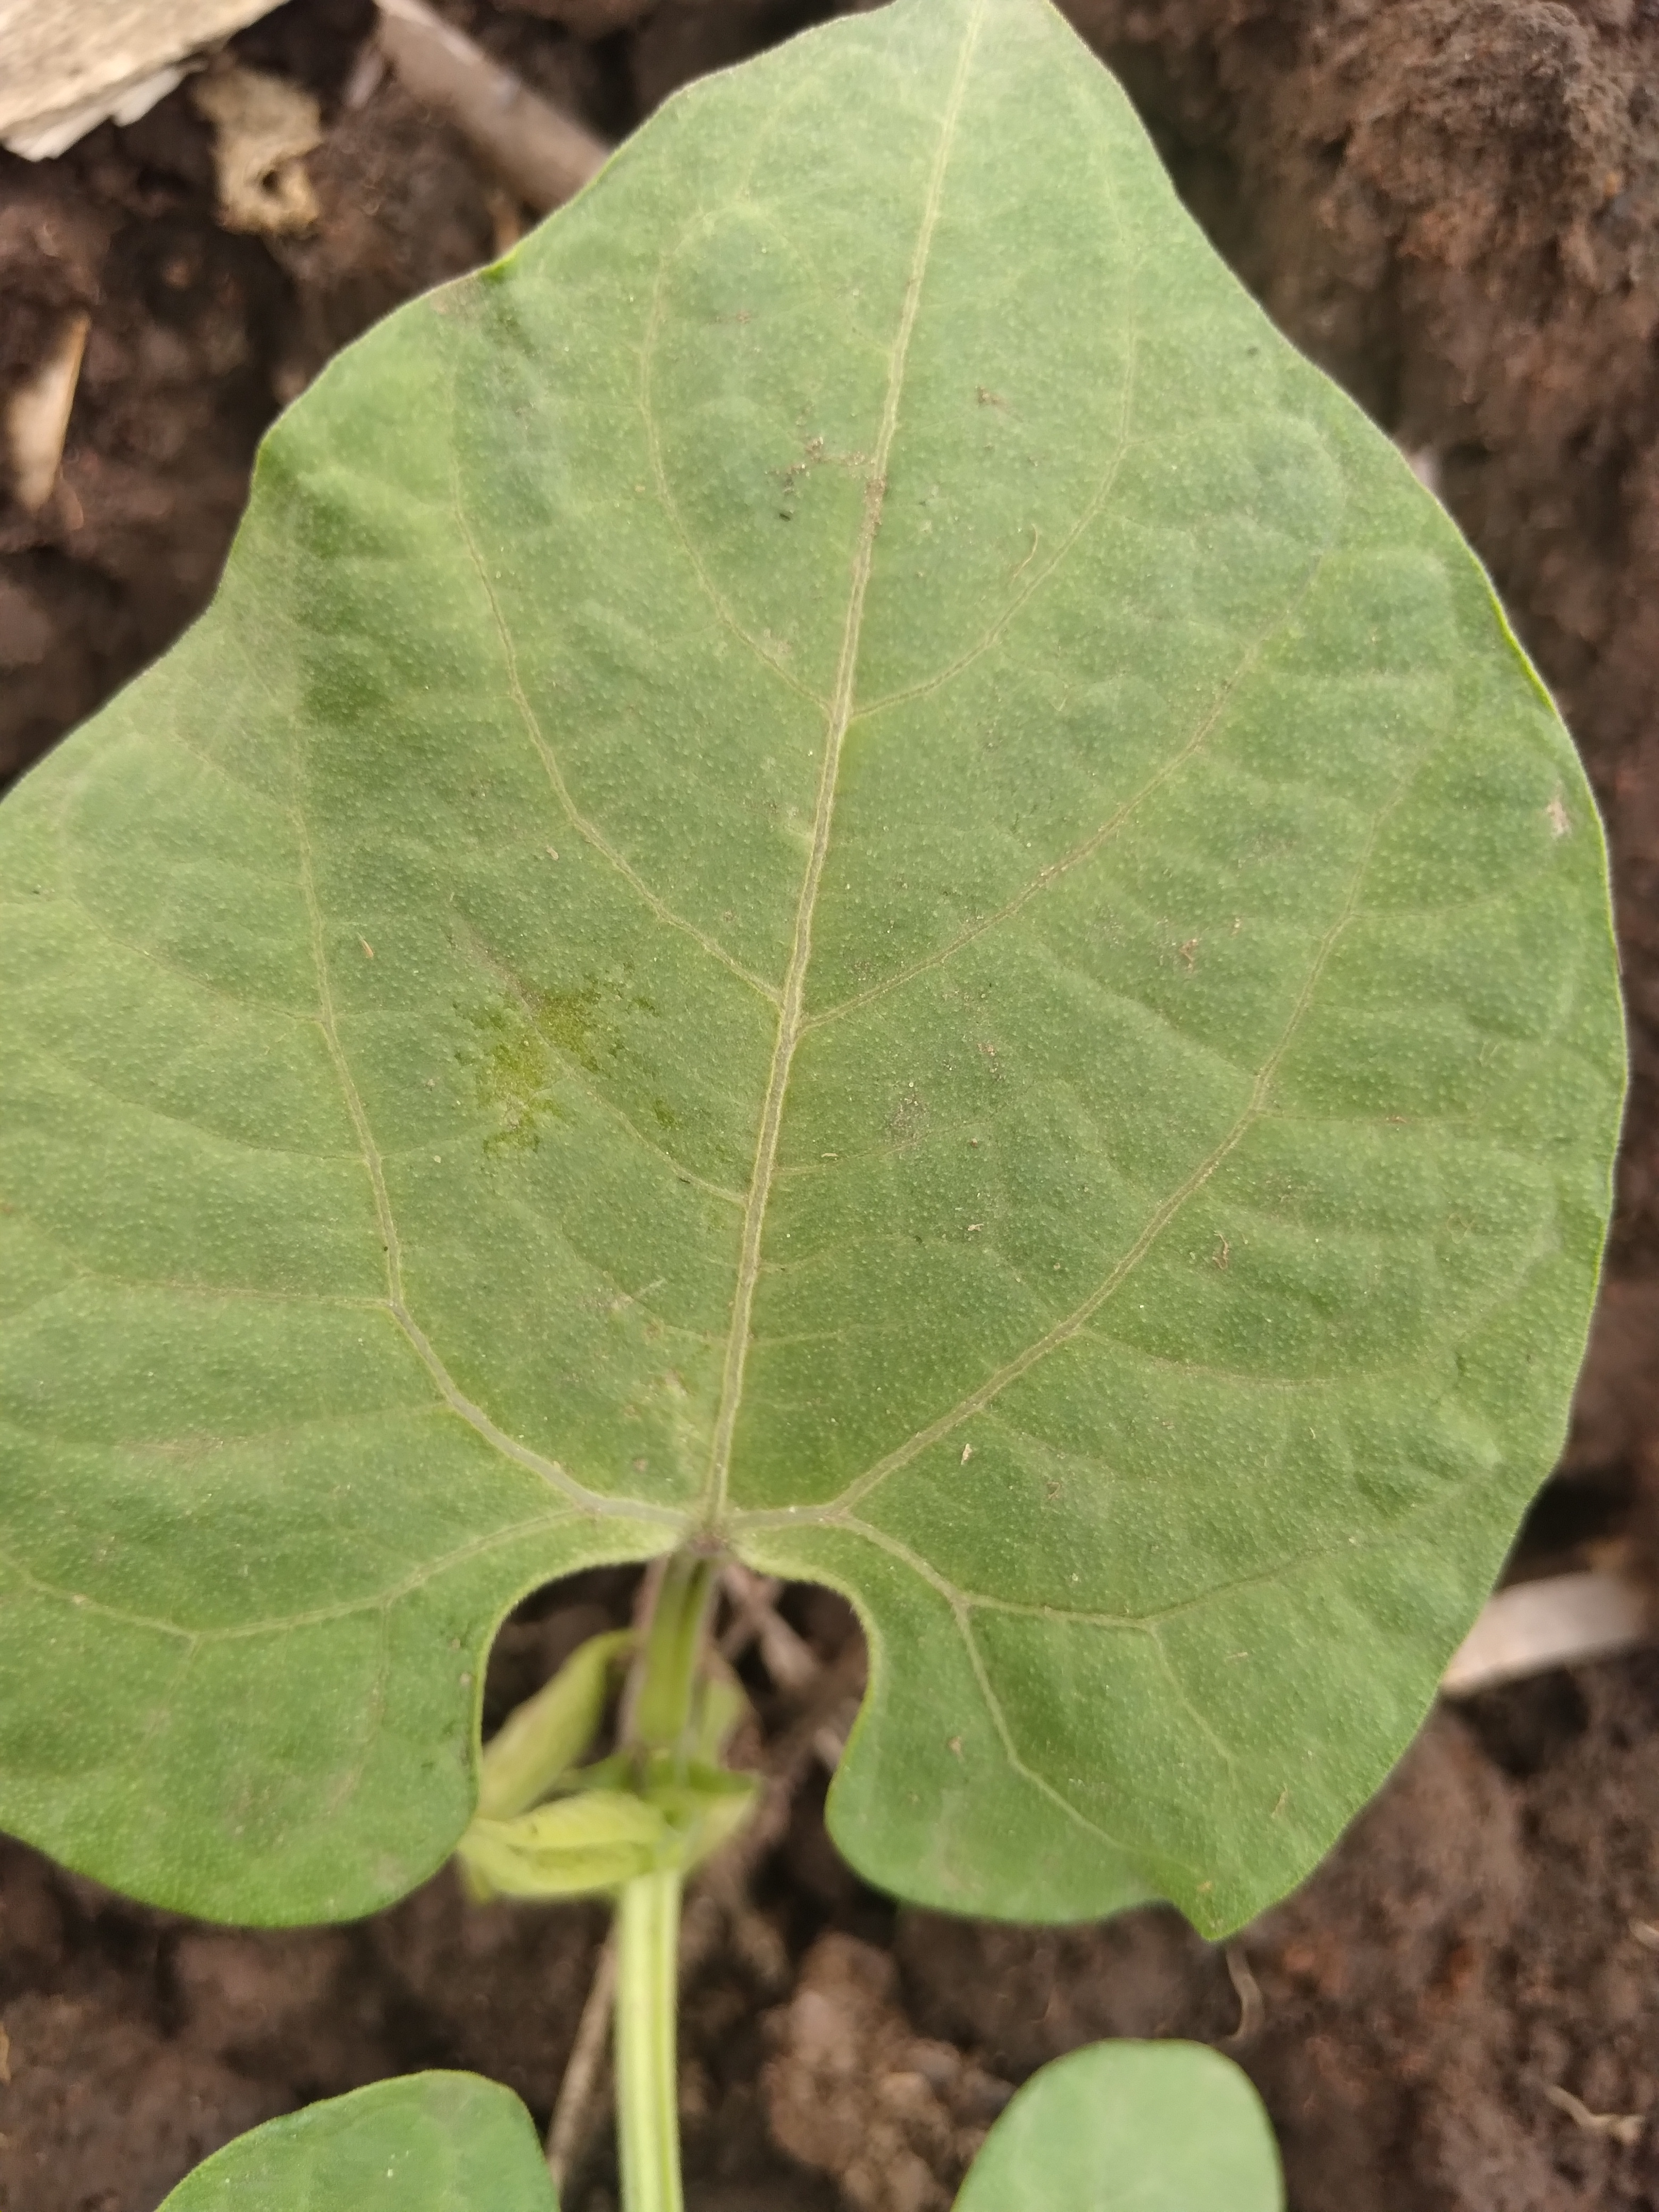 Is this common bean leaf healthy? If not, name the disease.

healthy
